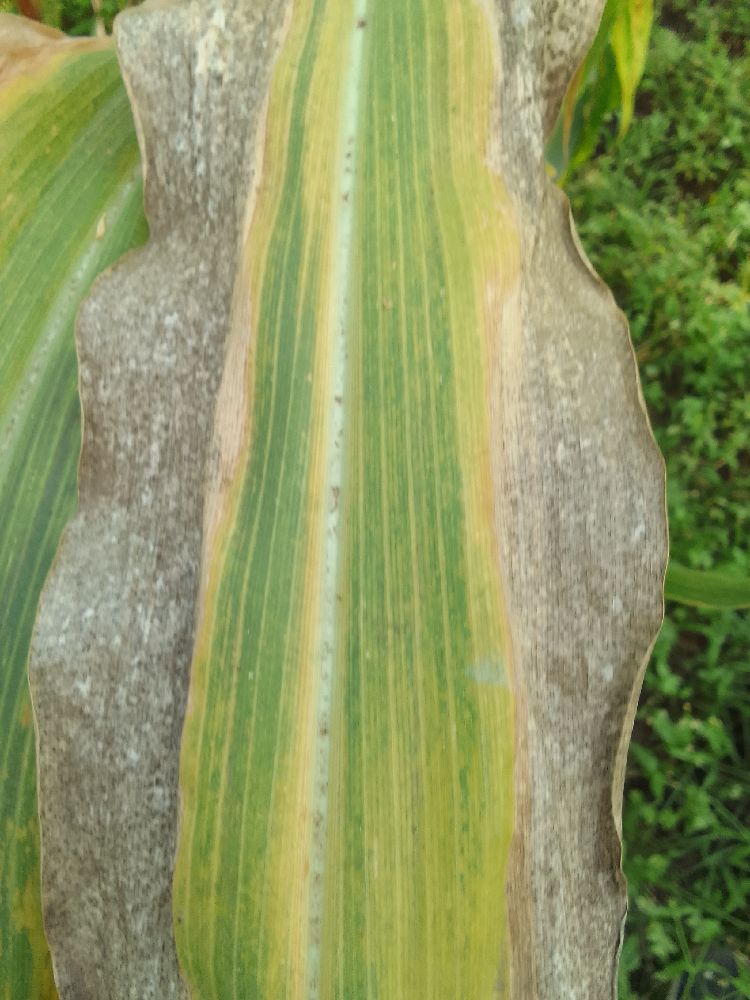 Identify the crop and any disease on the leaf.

maize, maize lethal necrosis
